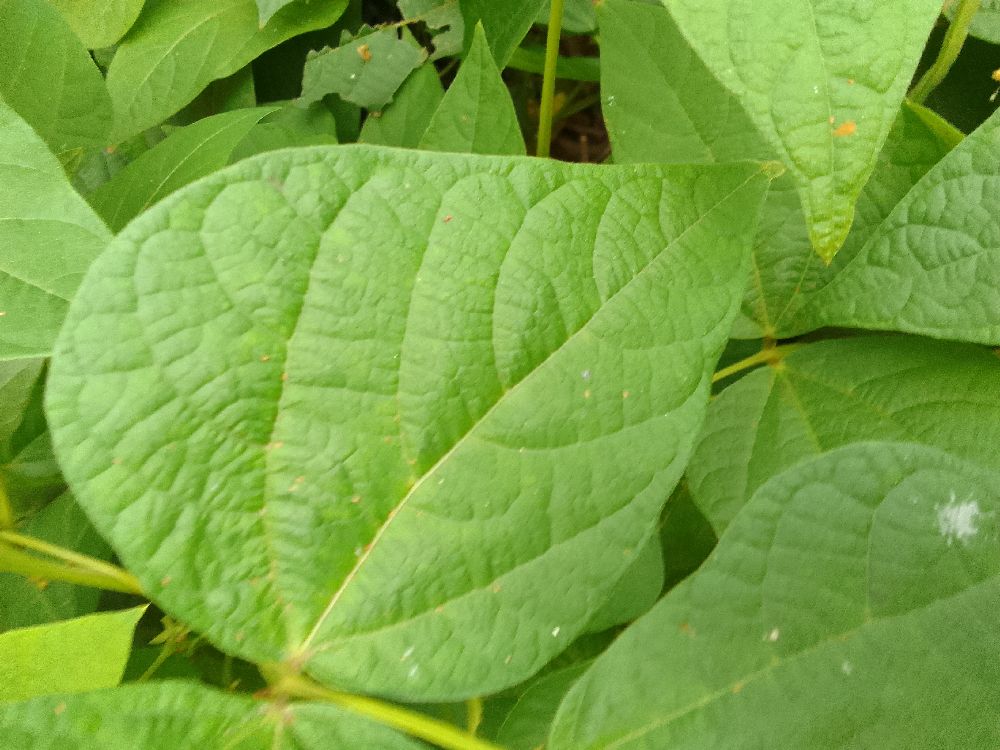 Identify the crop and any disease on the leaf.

common bean, healthy
